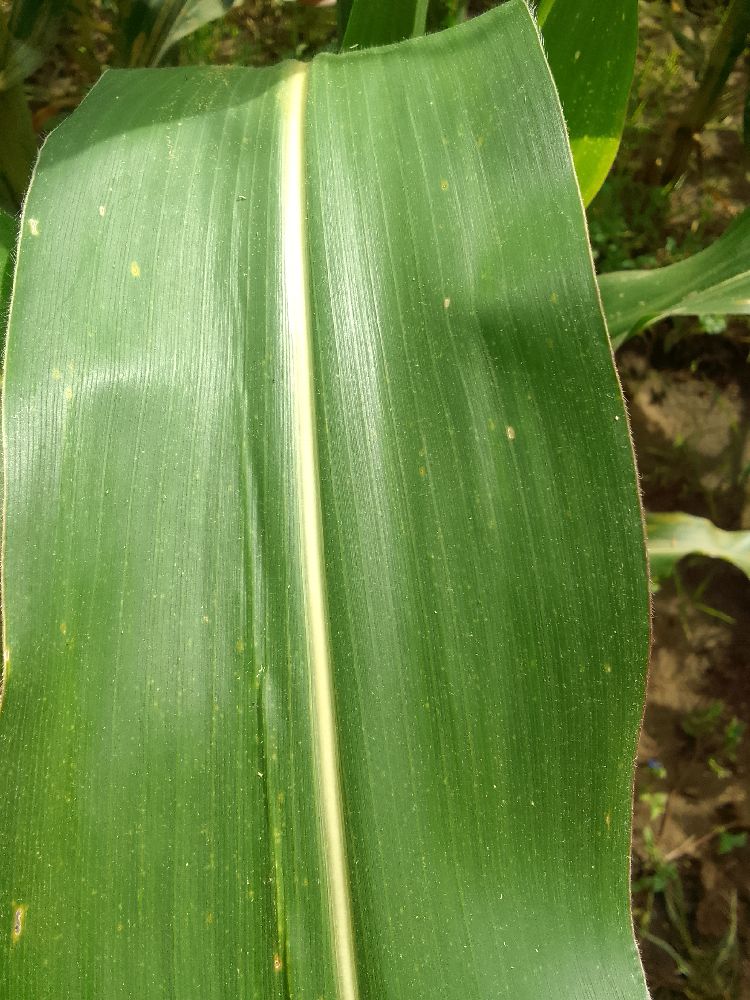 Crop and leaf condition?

maize, healthy
